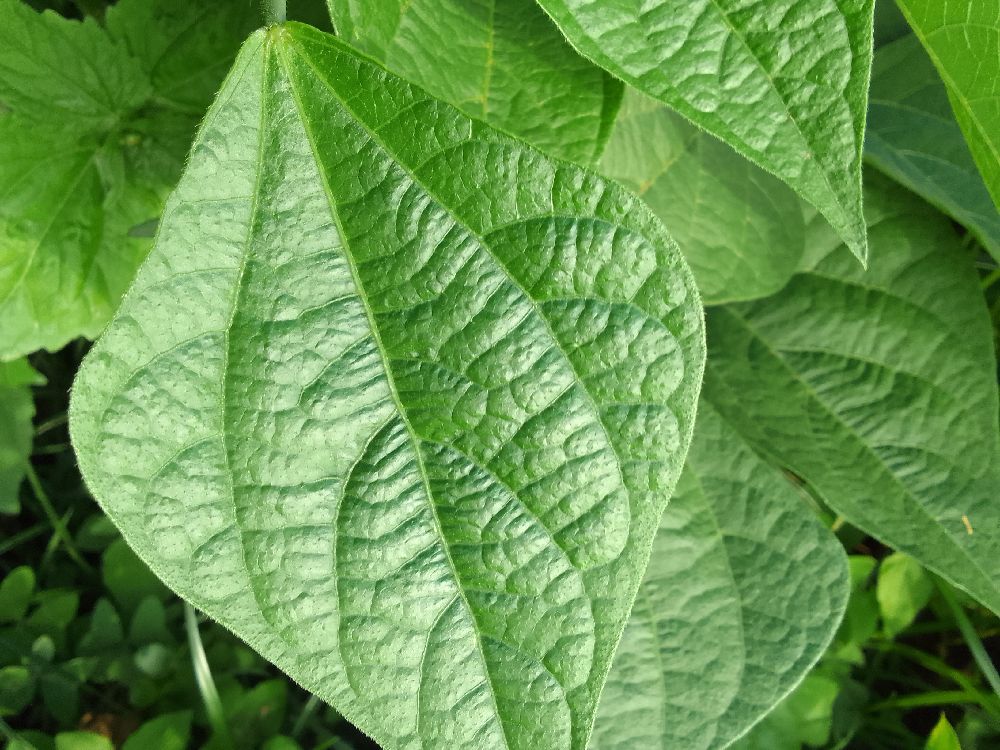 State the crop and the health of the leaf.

common bean, healthy
